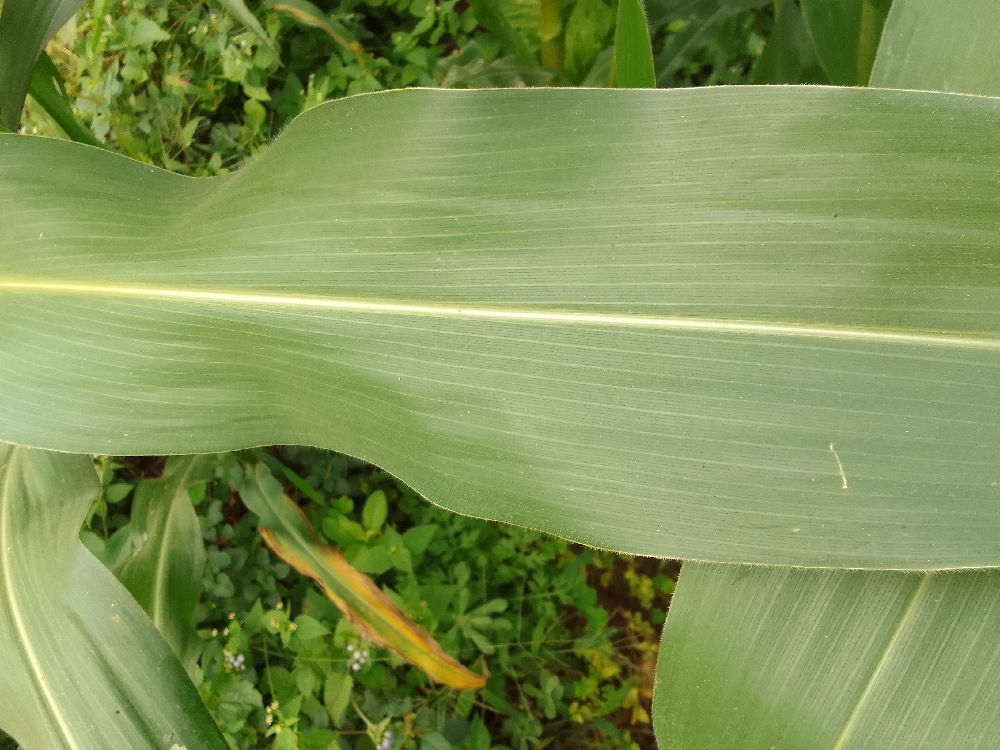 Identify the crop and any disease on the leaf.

maize, healthy
